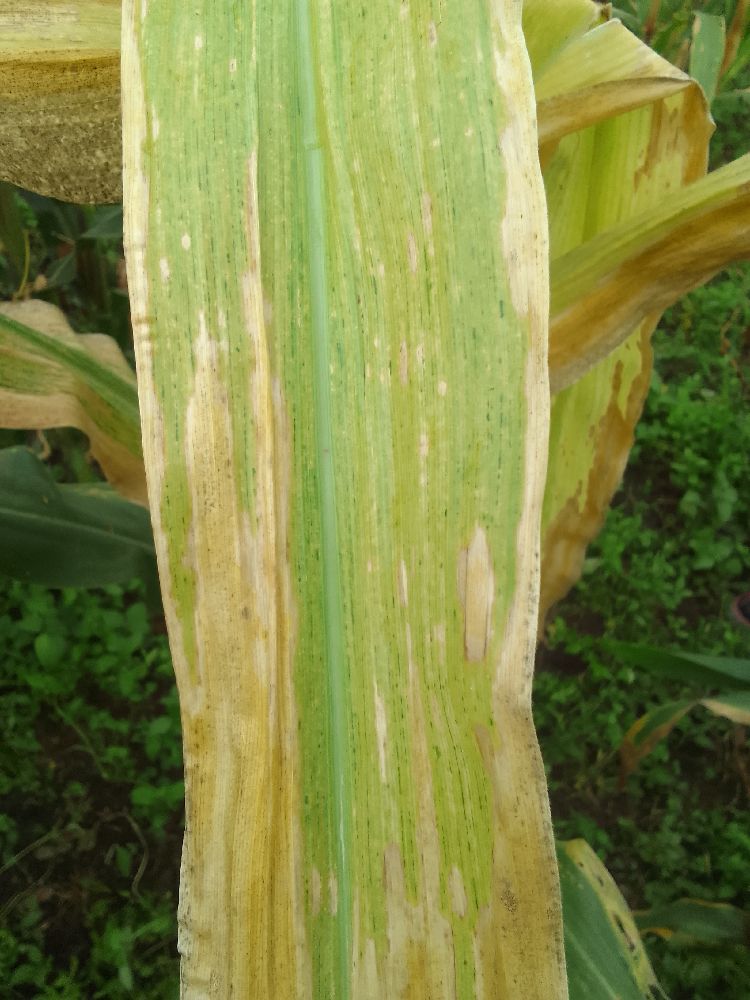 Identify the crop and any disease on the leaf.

maize, maize lethal necrosis
